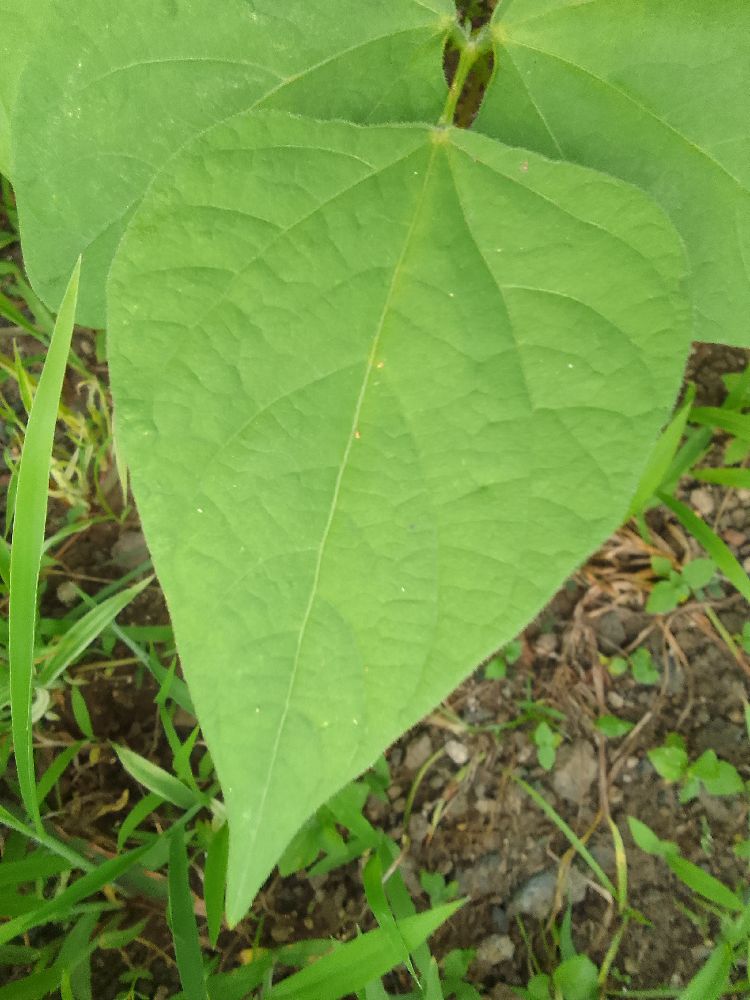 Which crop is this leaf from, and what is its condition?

common bean, healthy
